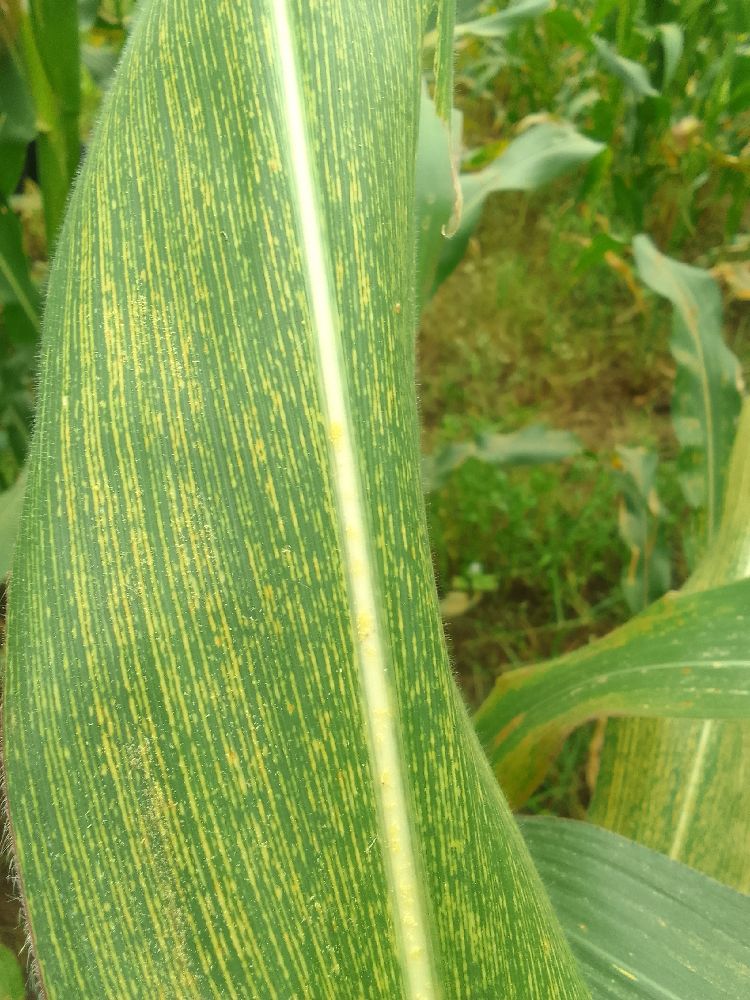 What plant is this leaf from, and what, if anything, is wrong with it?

maize, maize streak virus
